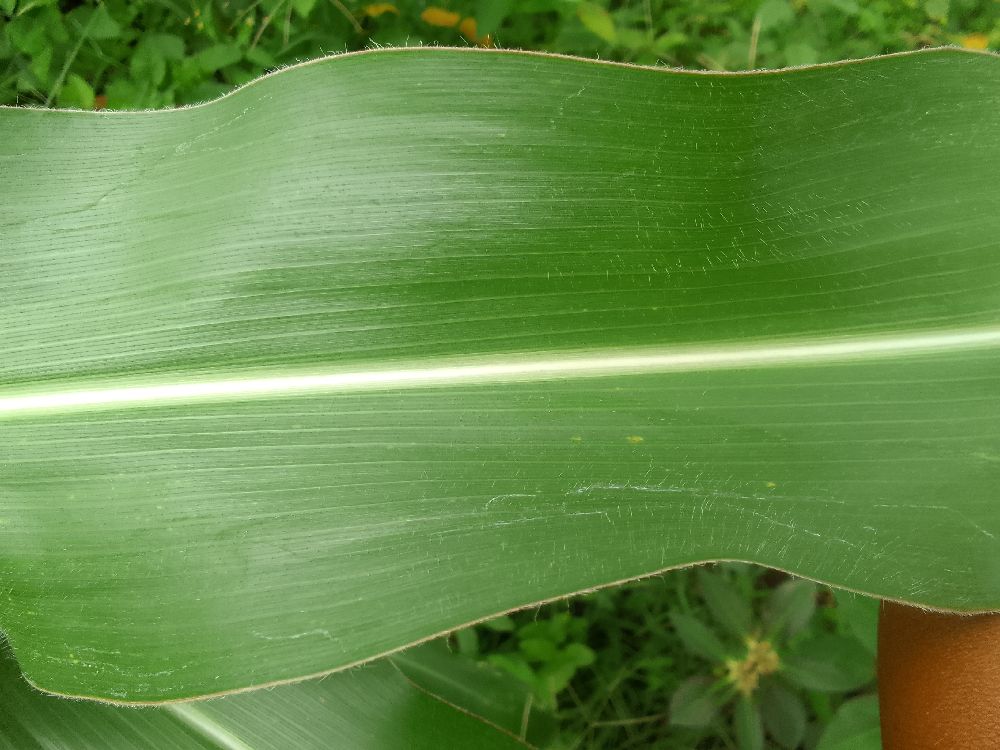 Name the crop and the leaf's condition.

maize, healthy
